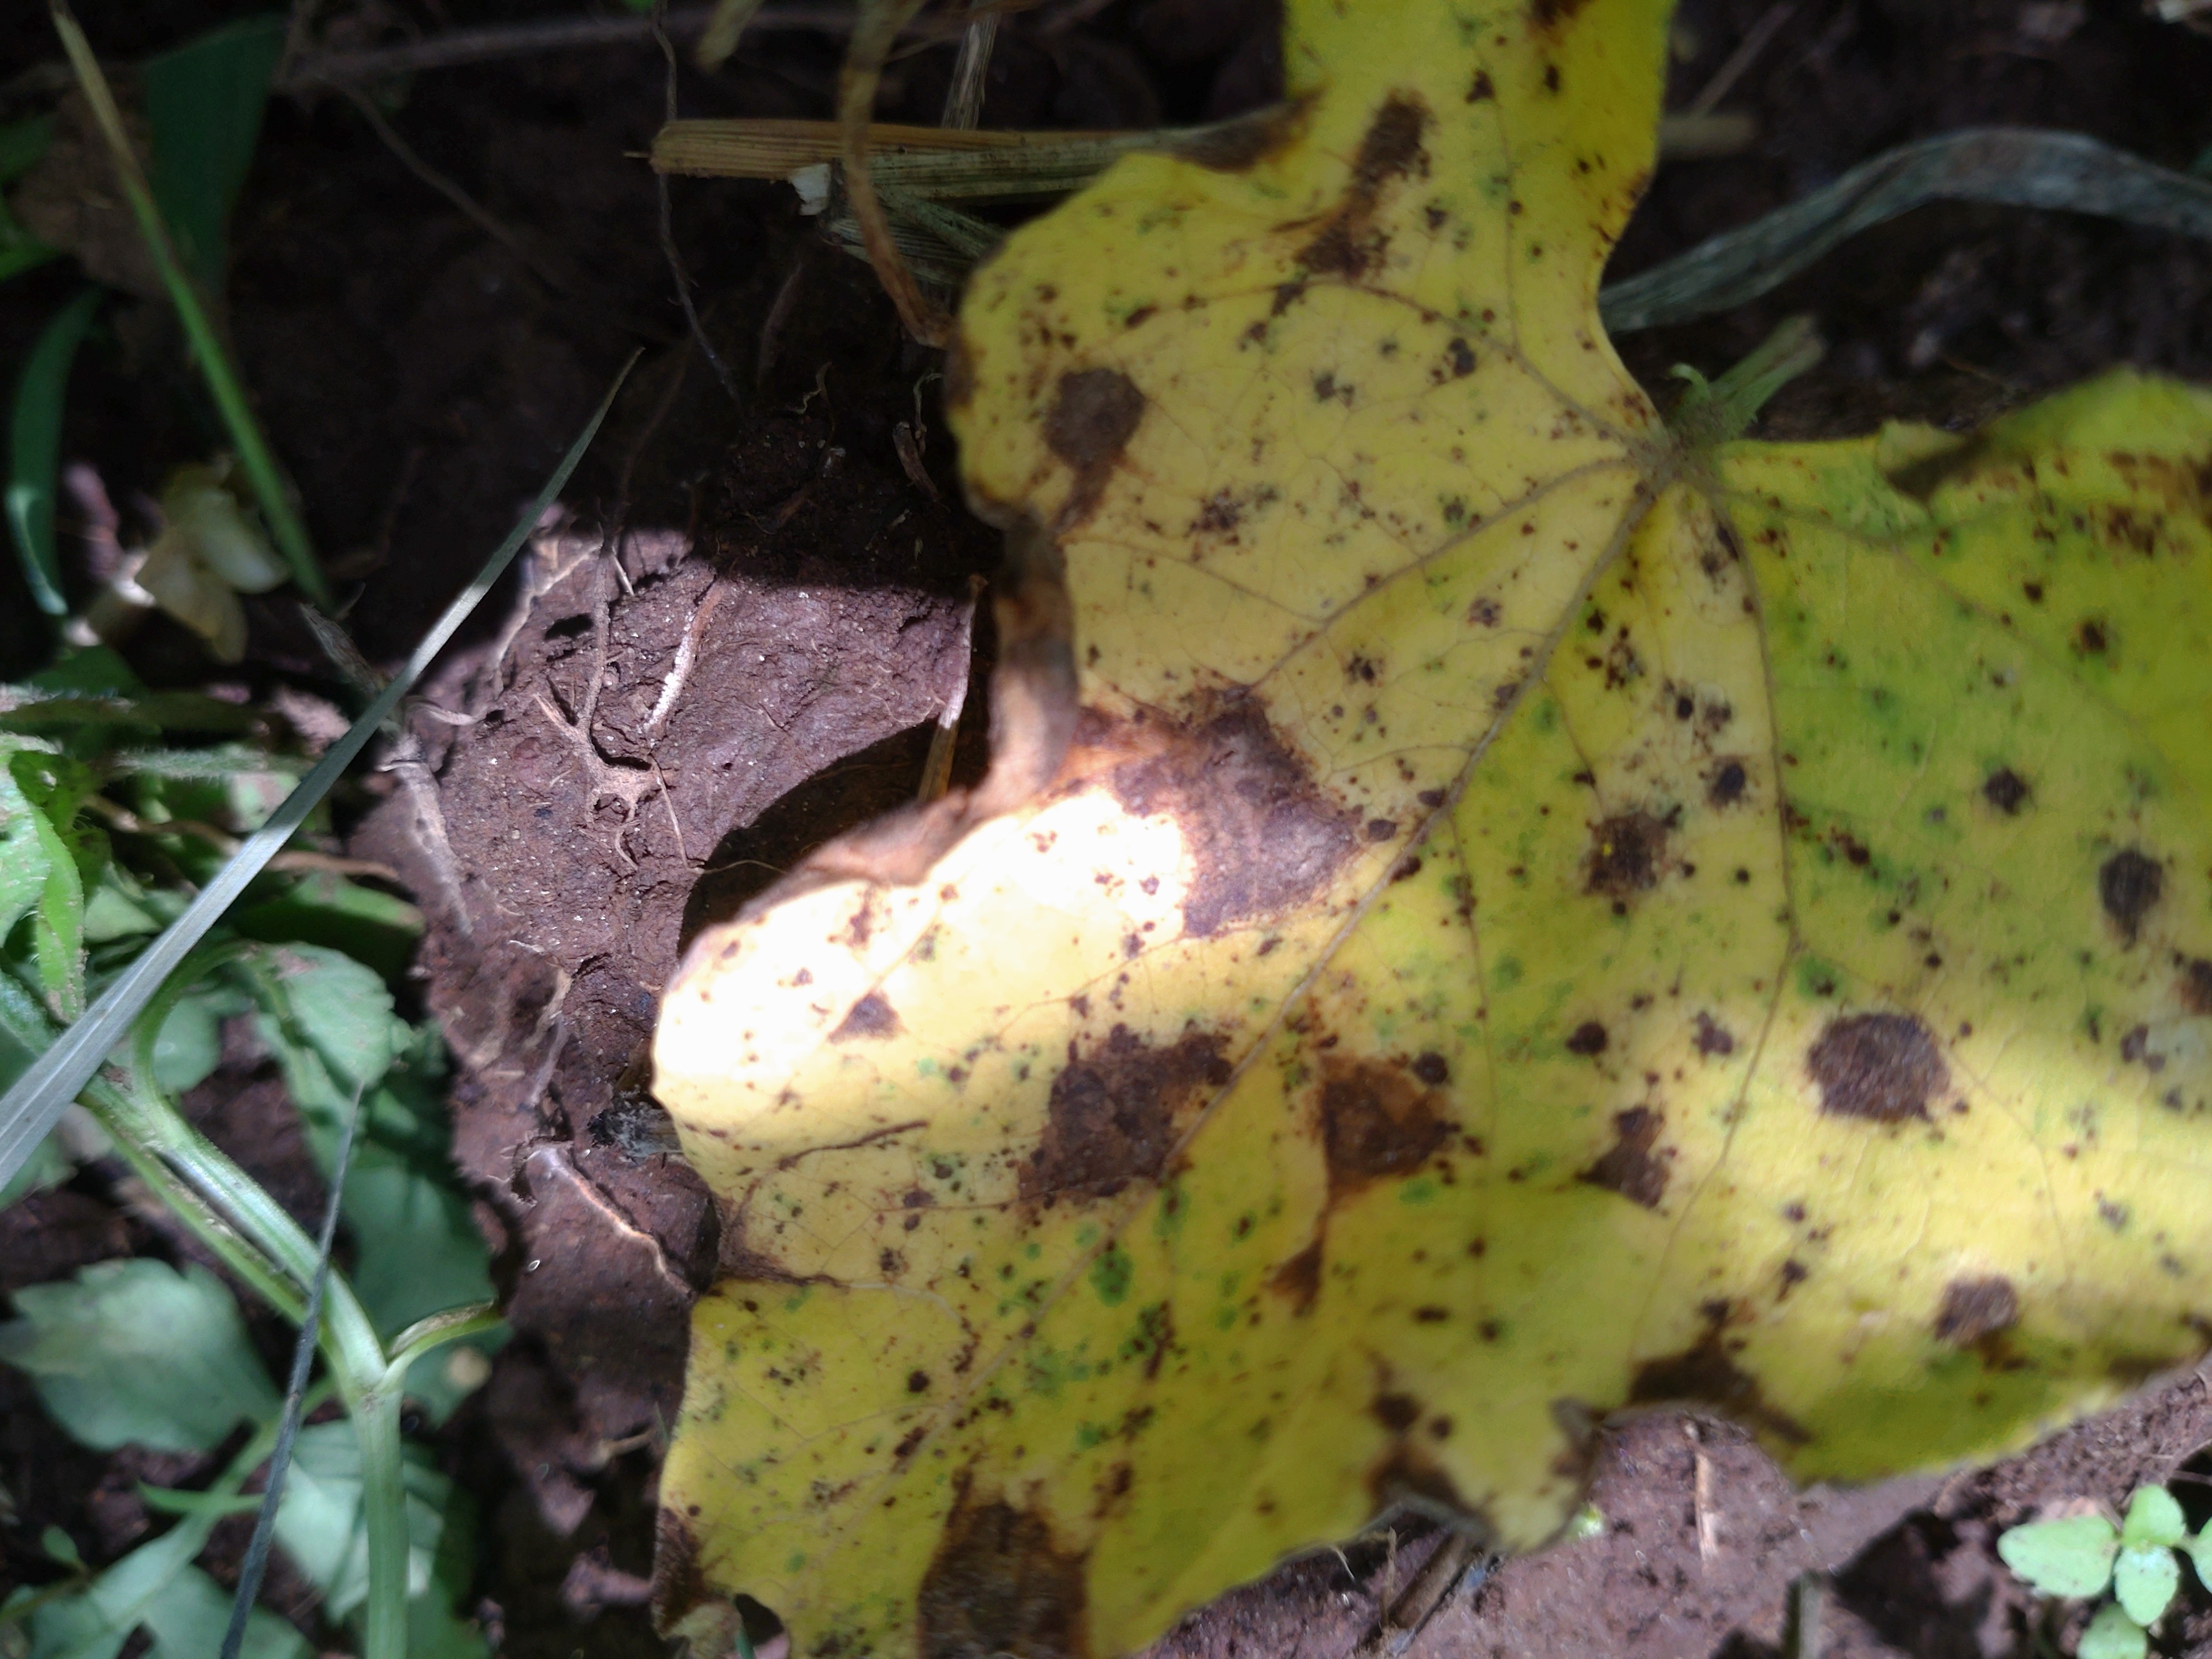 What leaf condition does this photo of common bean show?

anthracnose
